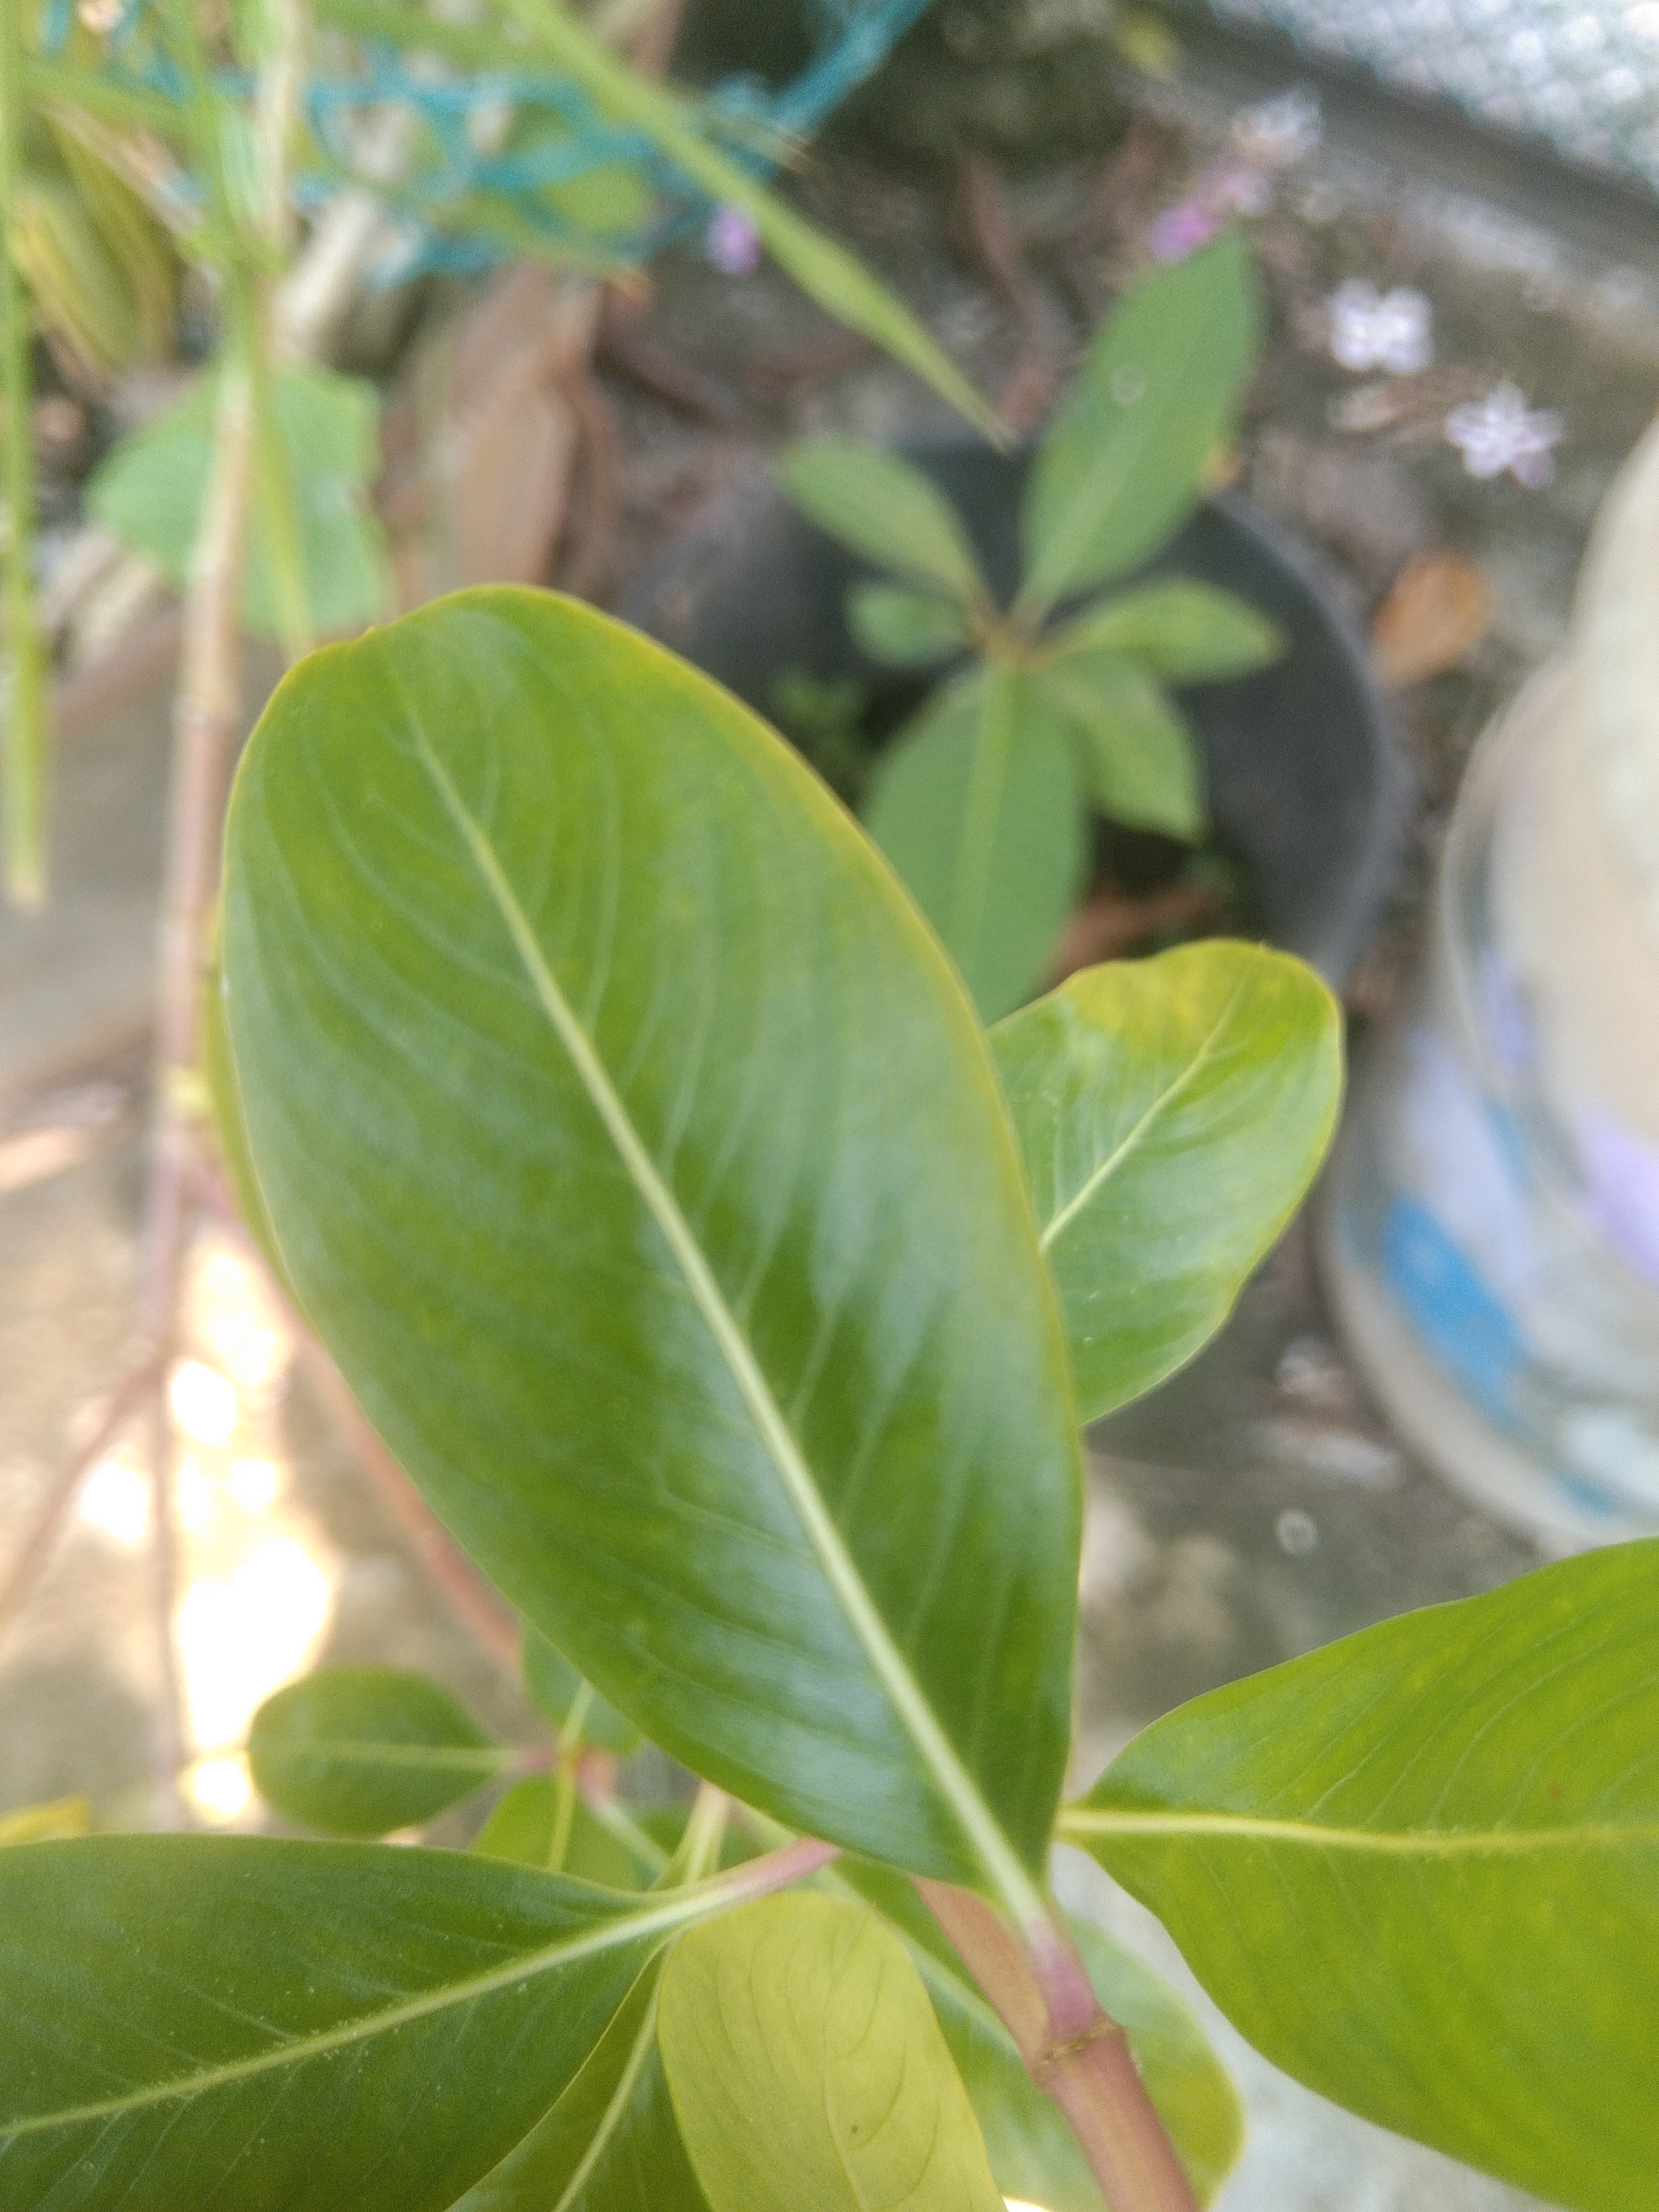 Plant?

rose periwinkle
